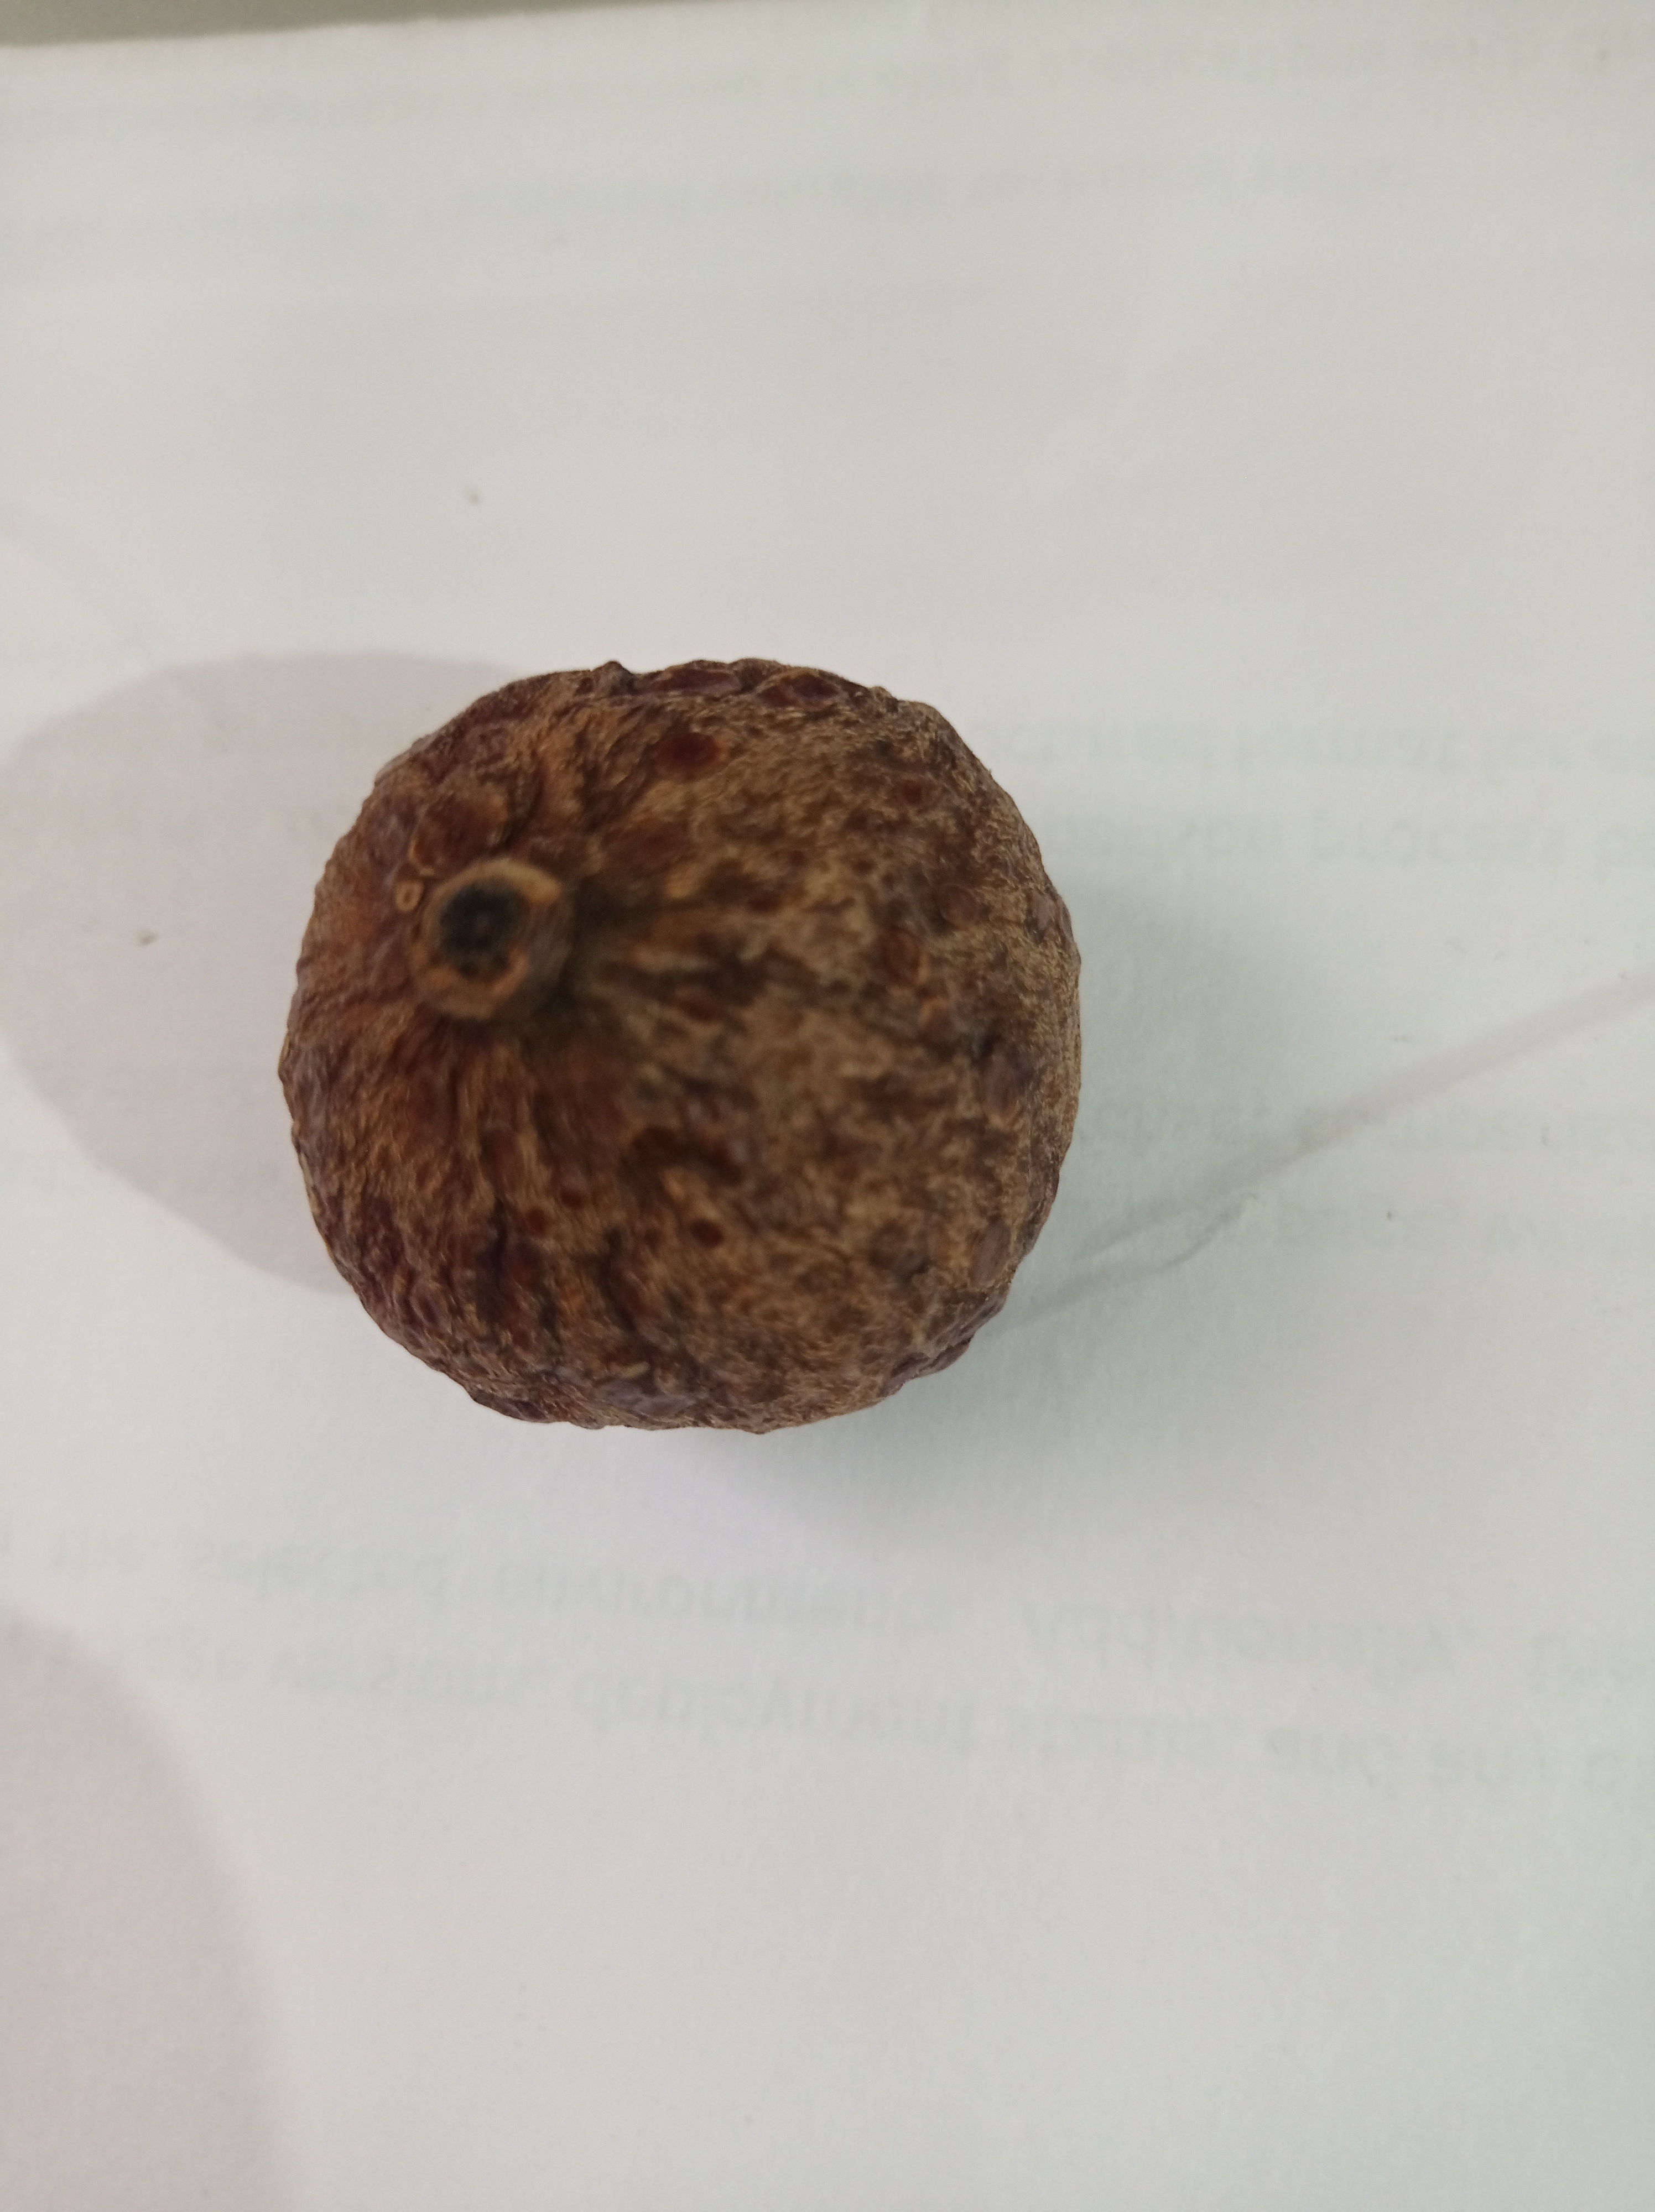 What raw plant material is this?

madanphal
